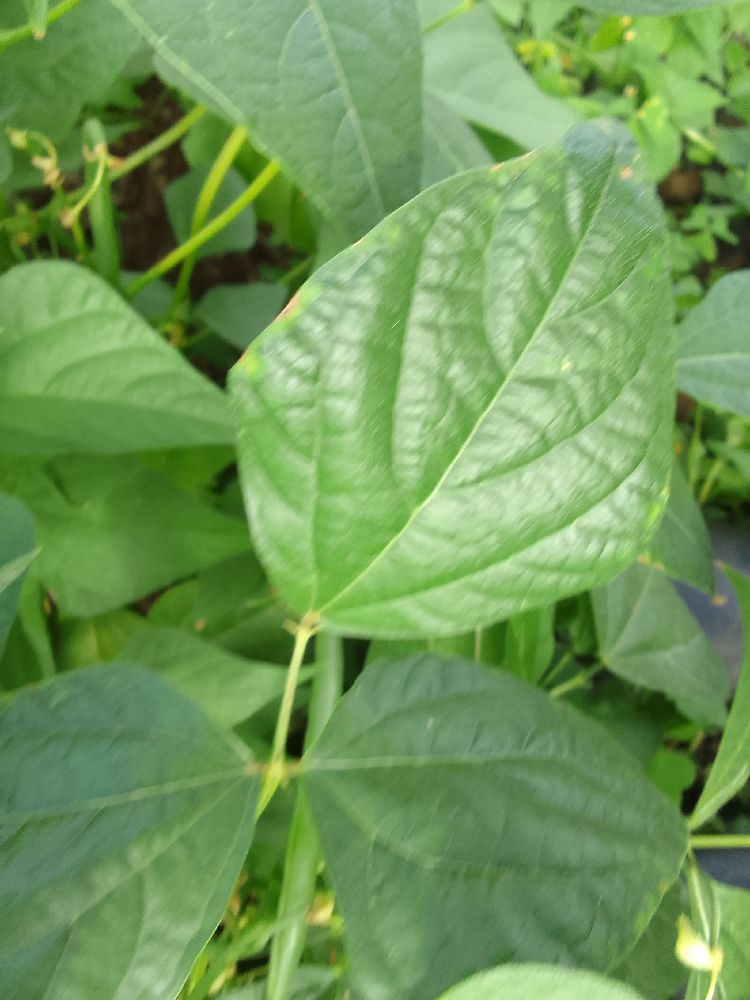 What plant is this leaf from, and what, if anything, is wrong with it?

common bean, healthy
